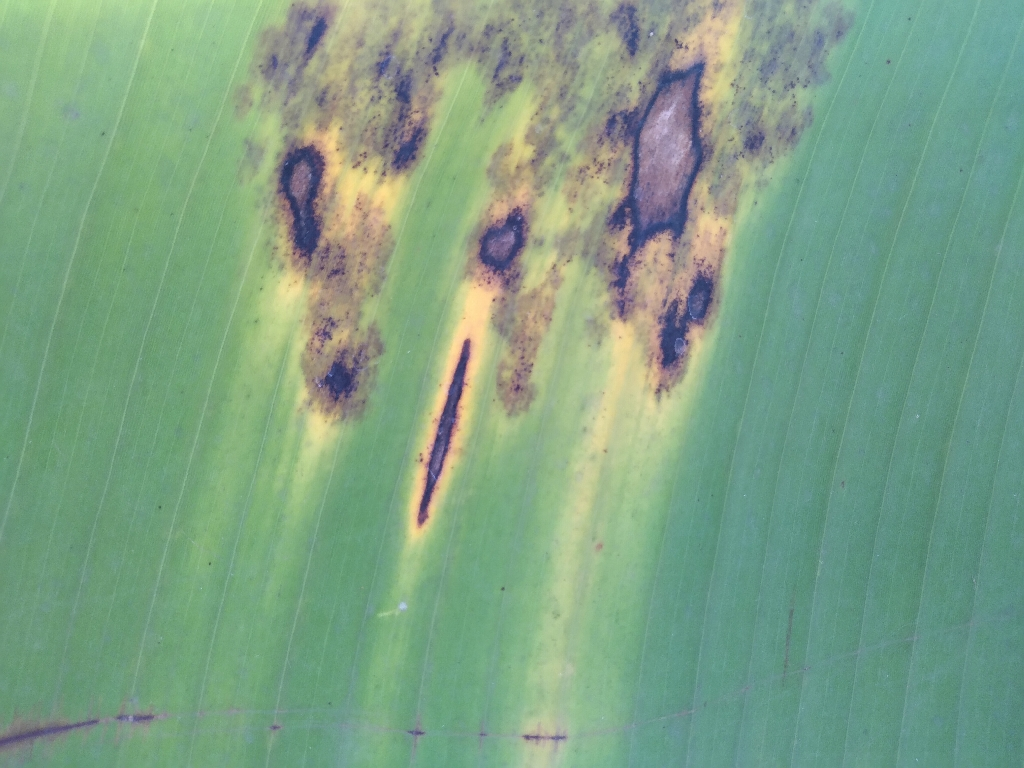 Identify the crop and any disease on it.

banana, black sigatoka
